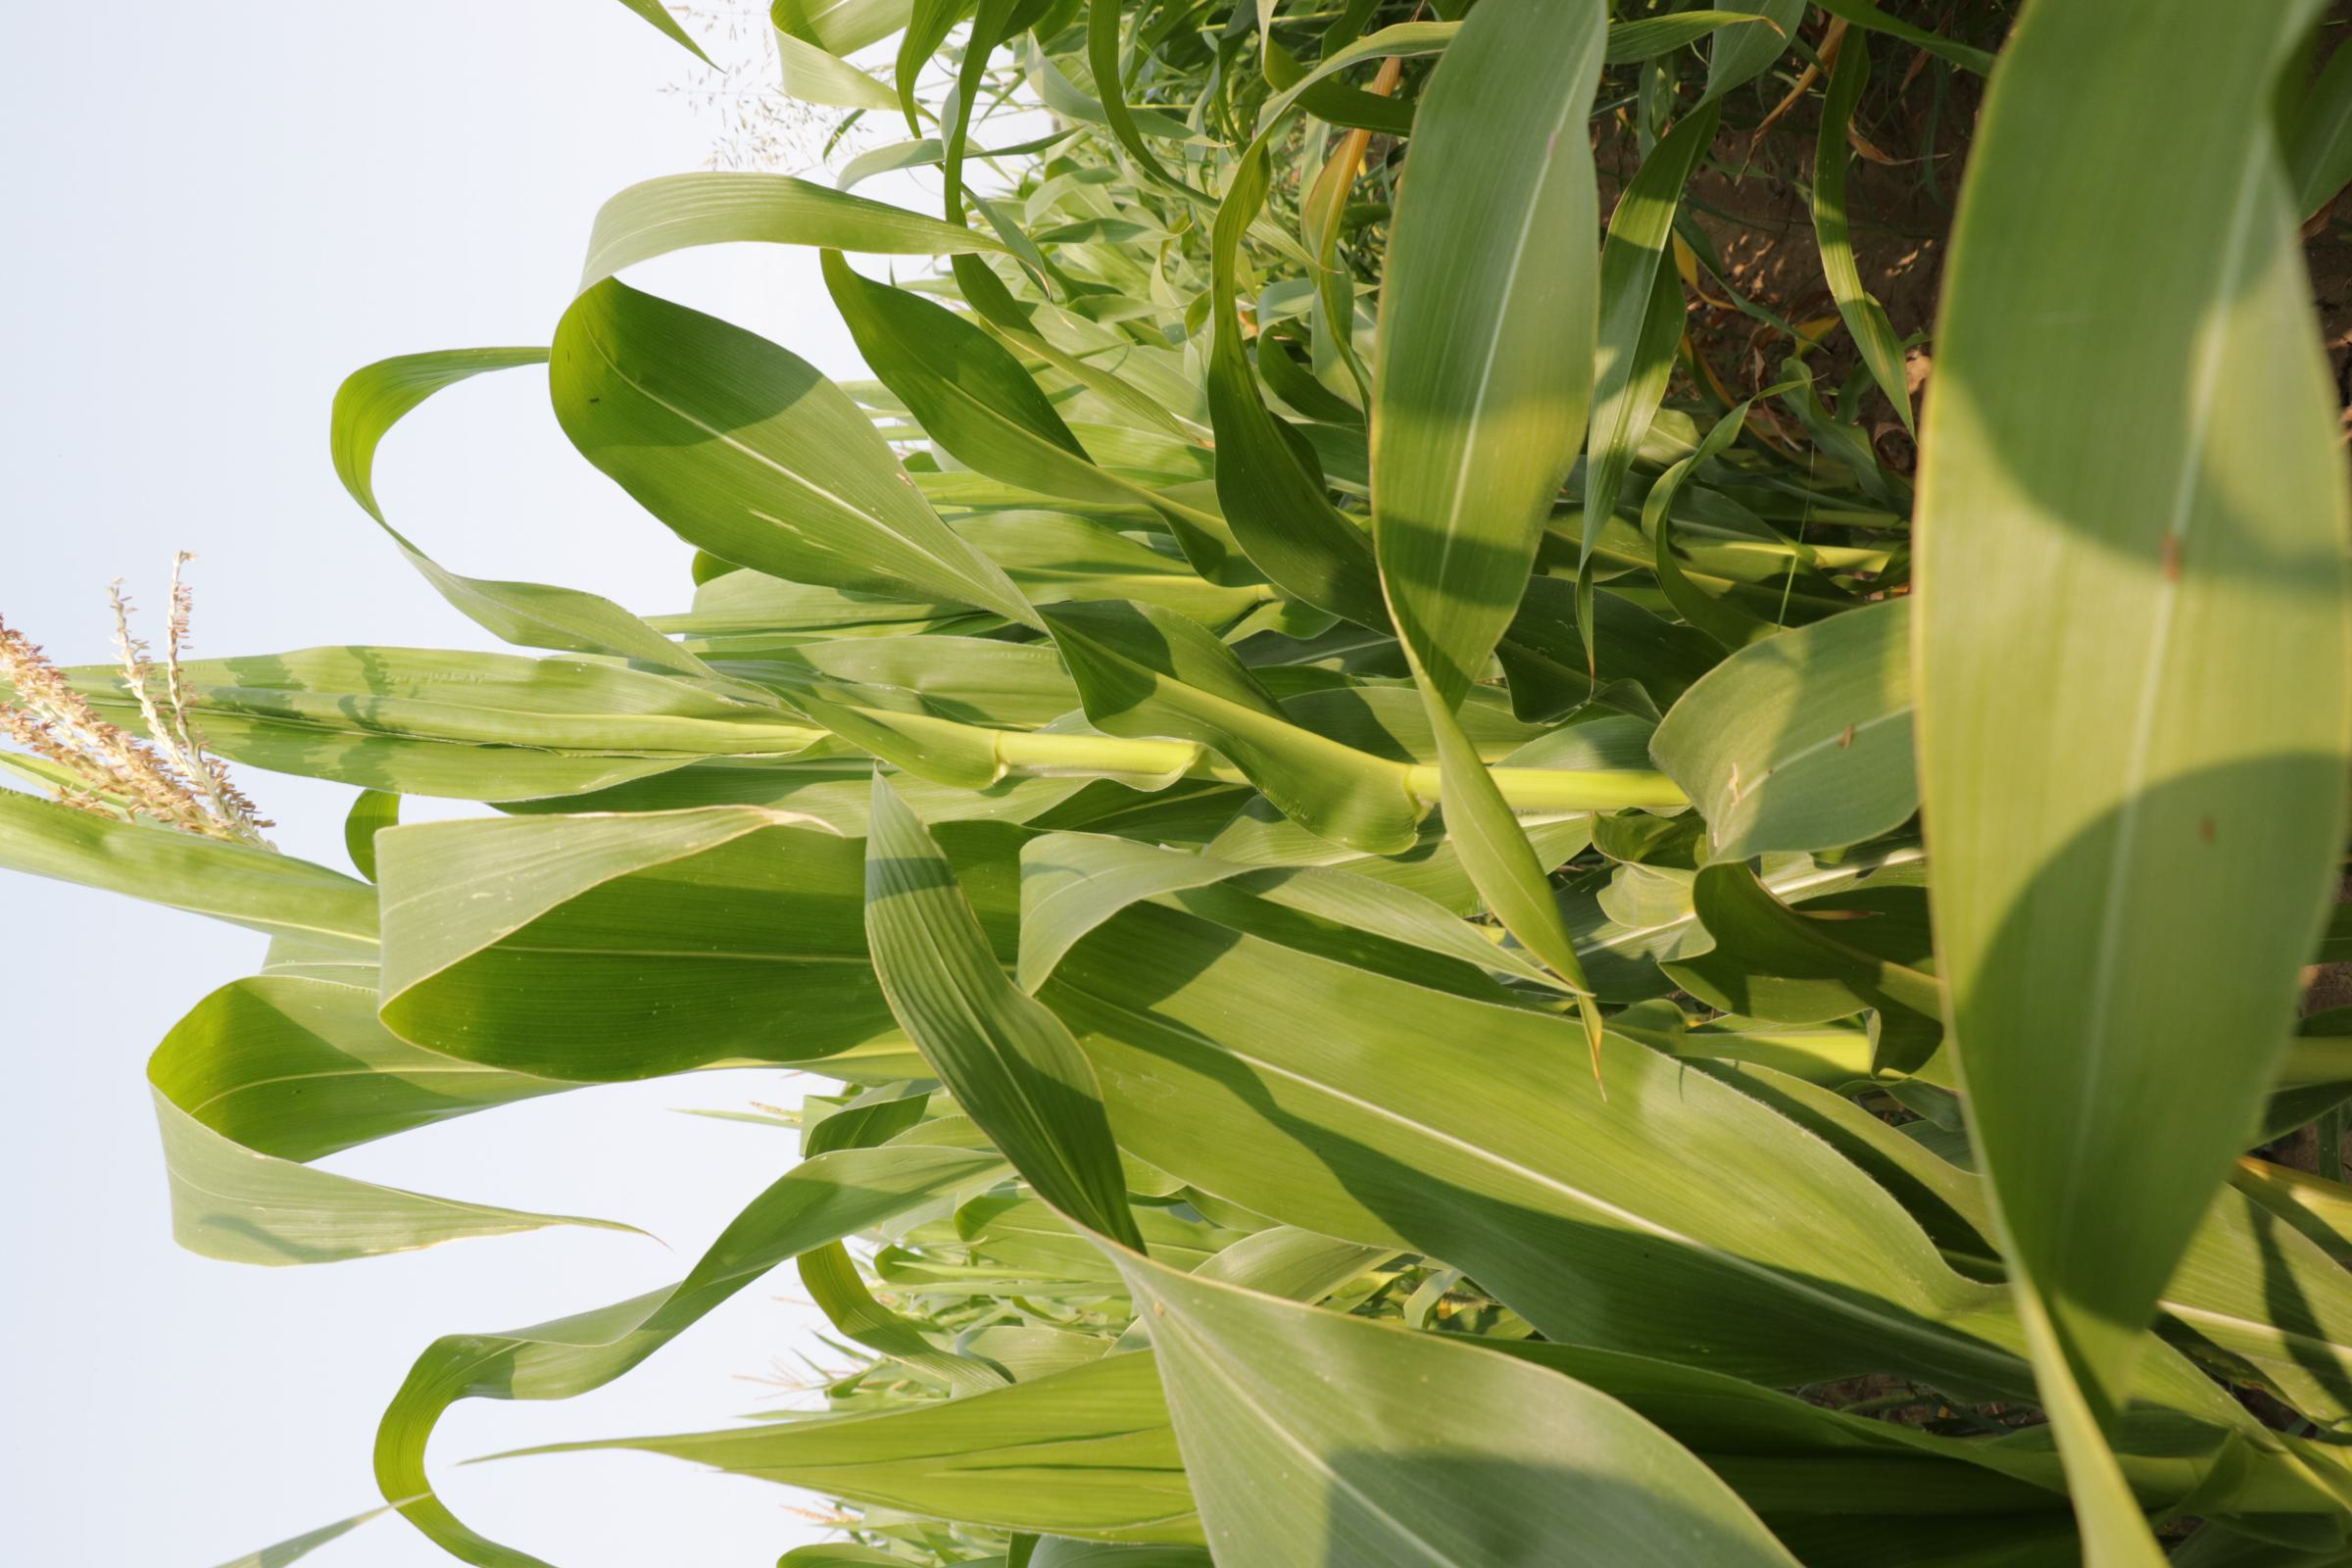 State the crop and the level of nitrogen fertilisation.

maize, reduced nitrogen fertilisation
